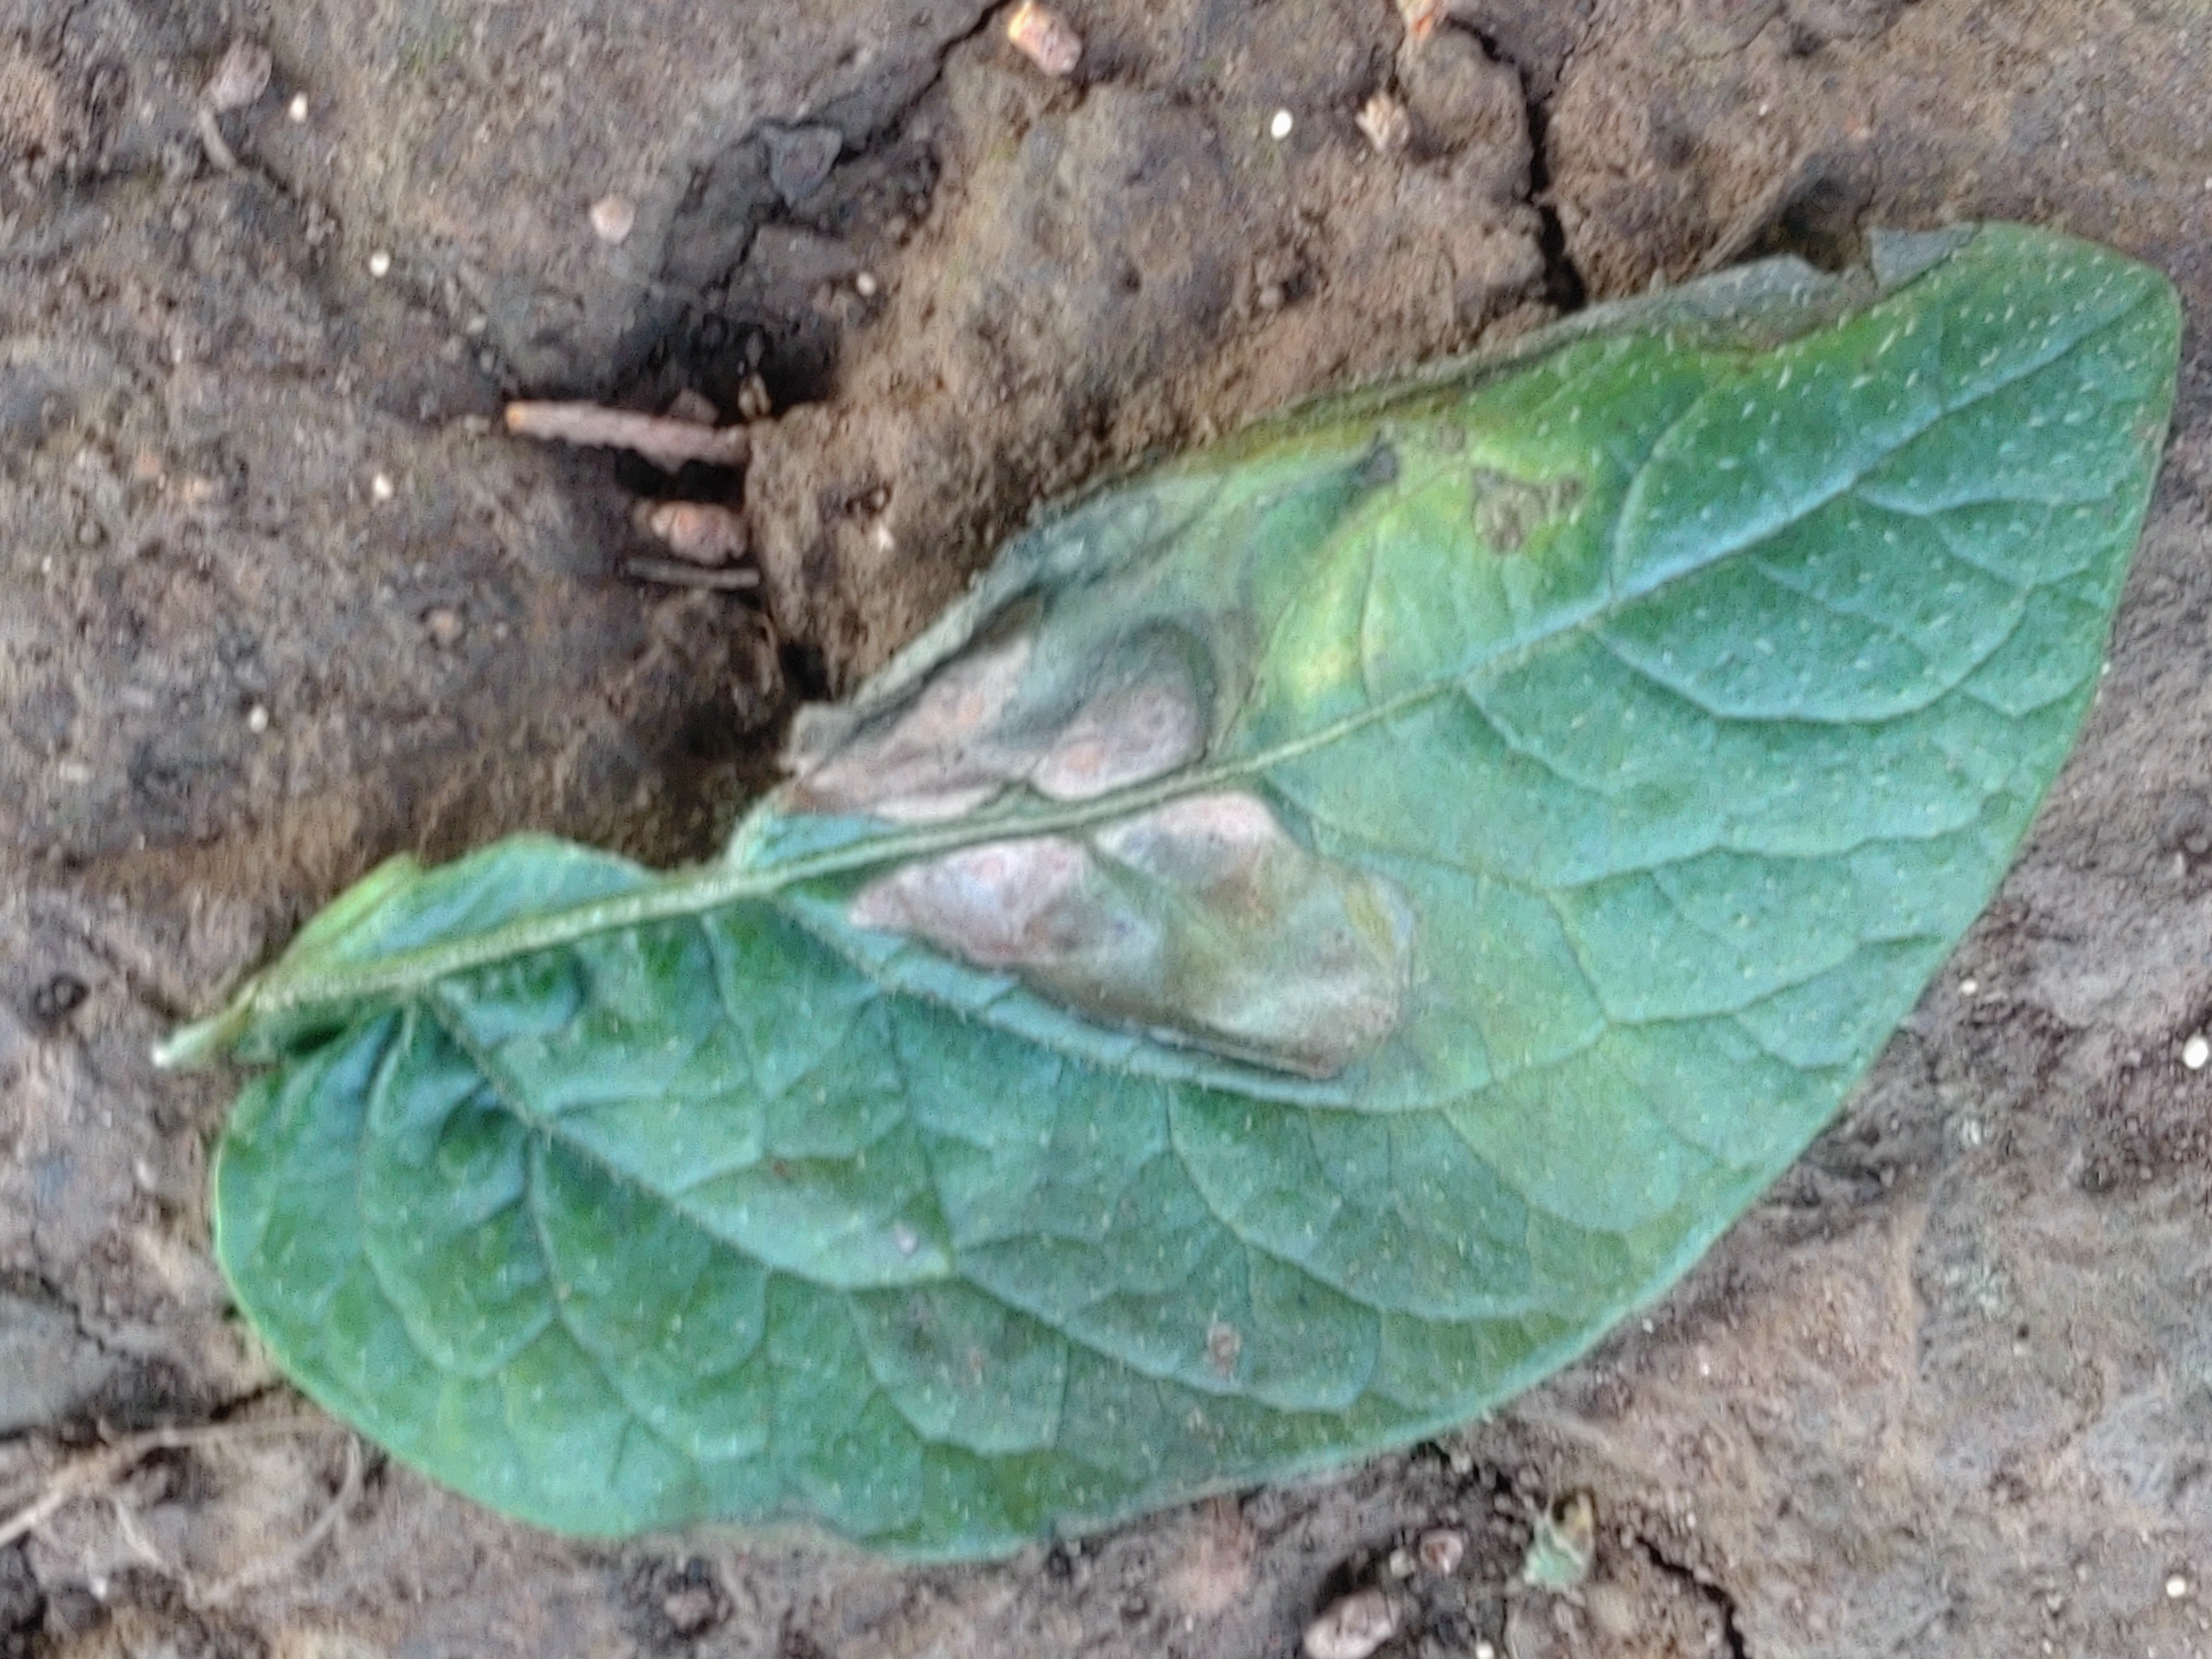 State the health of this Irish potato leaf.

early blight
